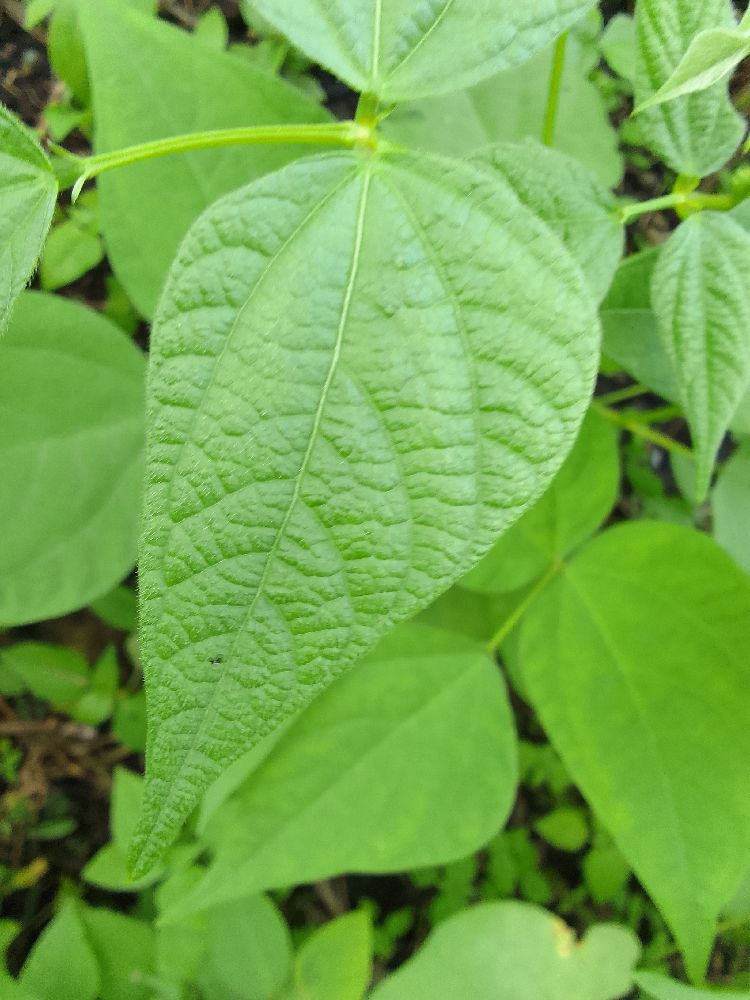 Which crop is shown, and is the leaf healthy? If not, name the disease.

common bean, healthy
